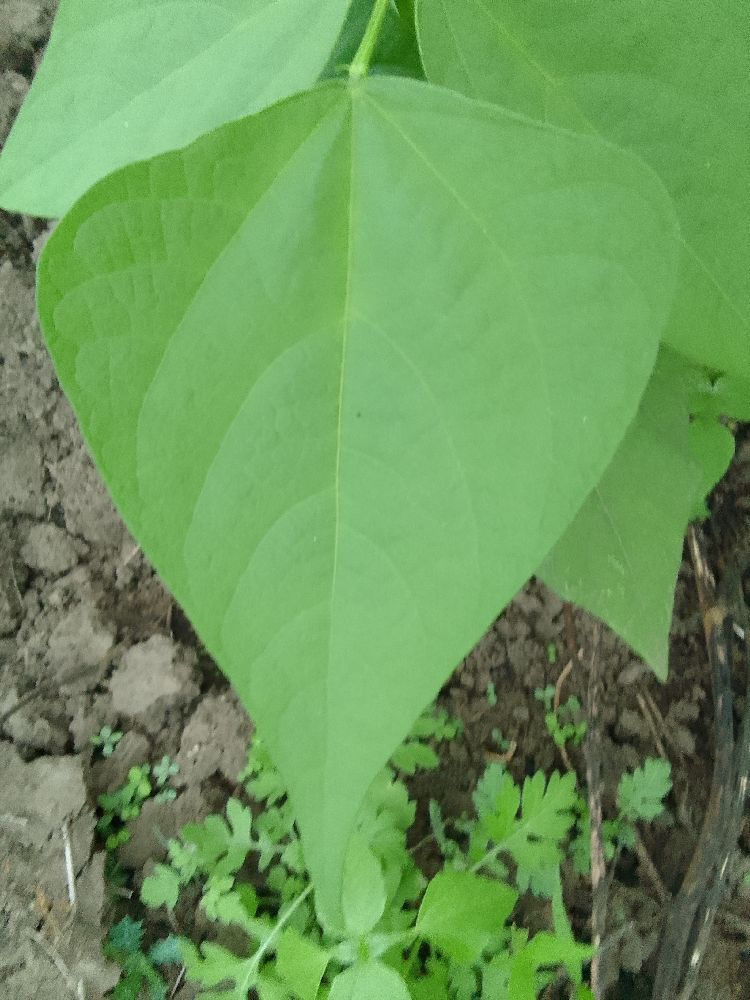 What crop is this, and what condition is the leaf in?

common bean, healthy
